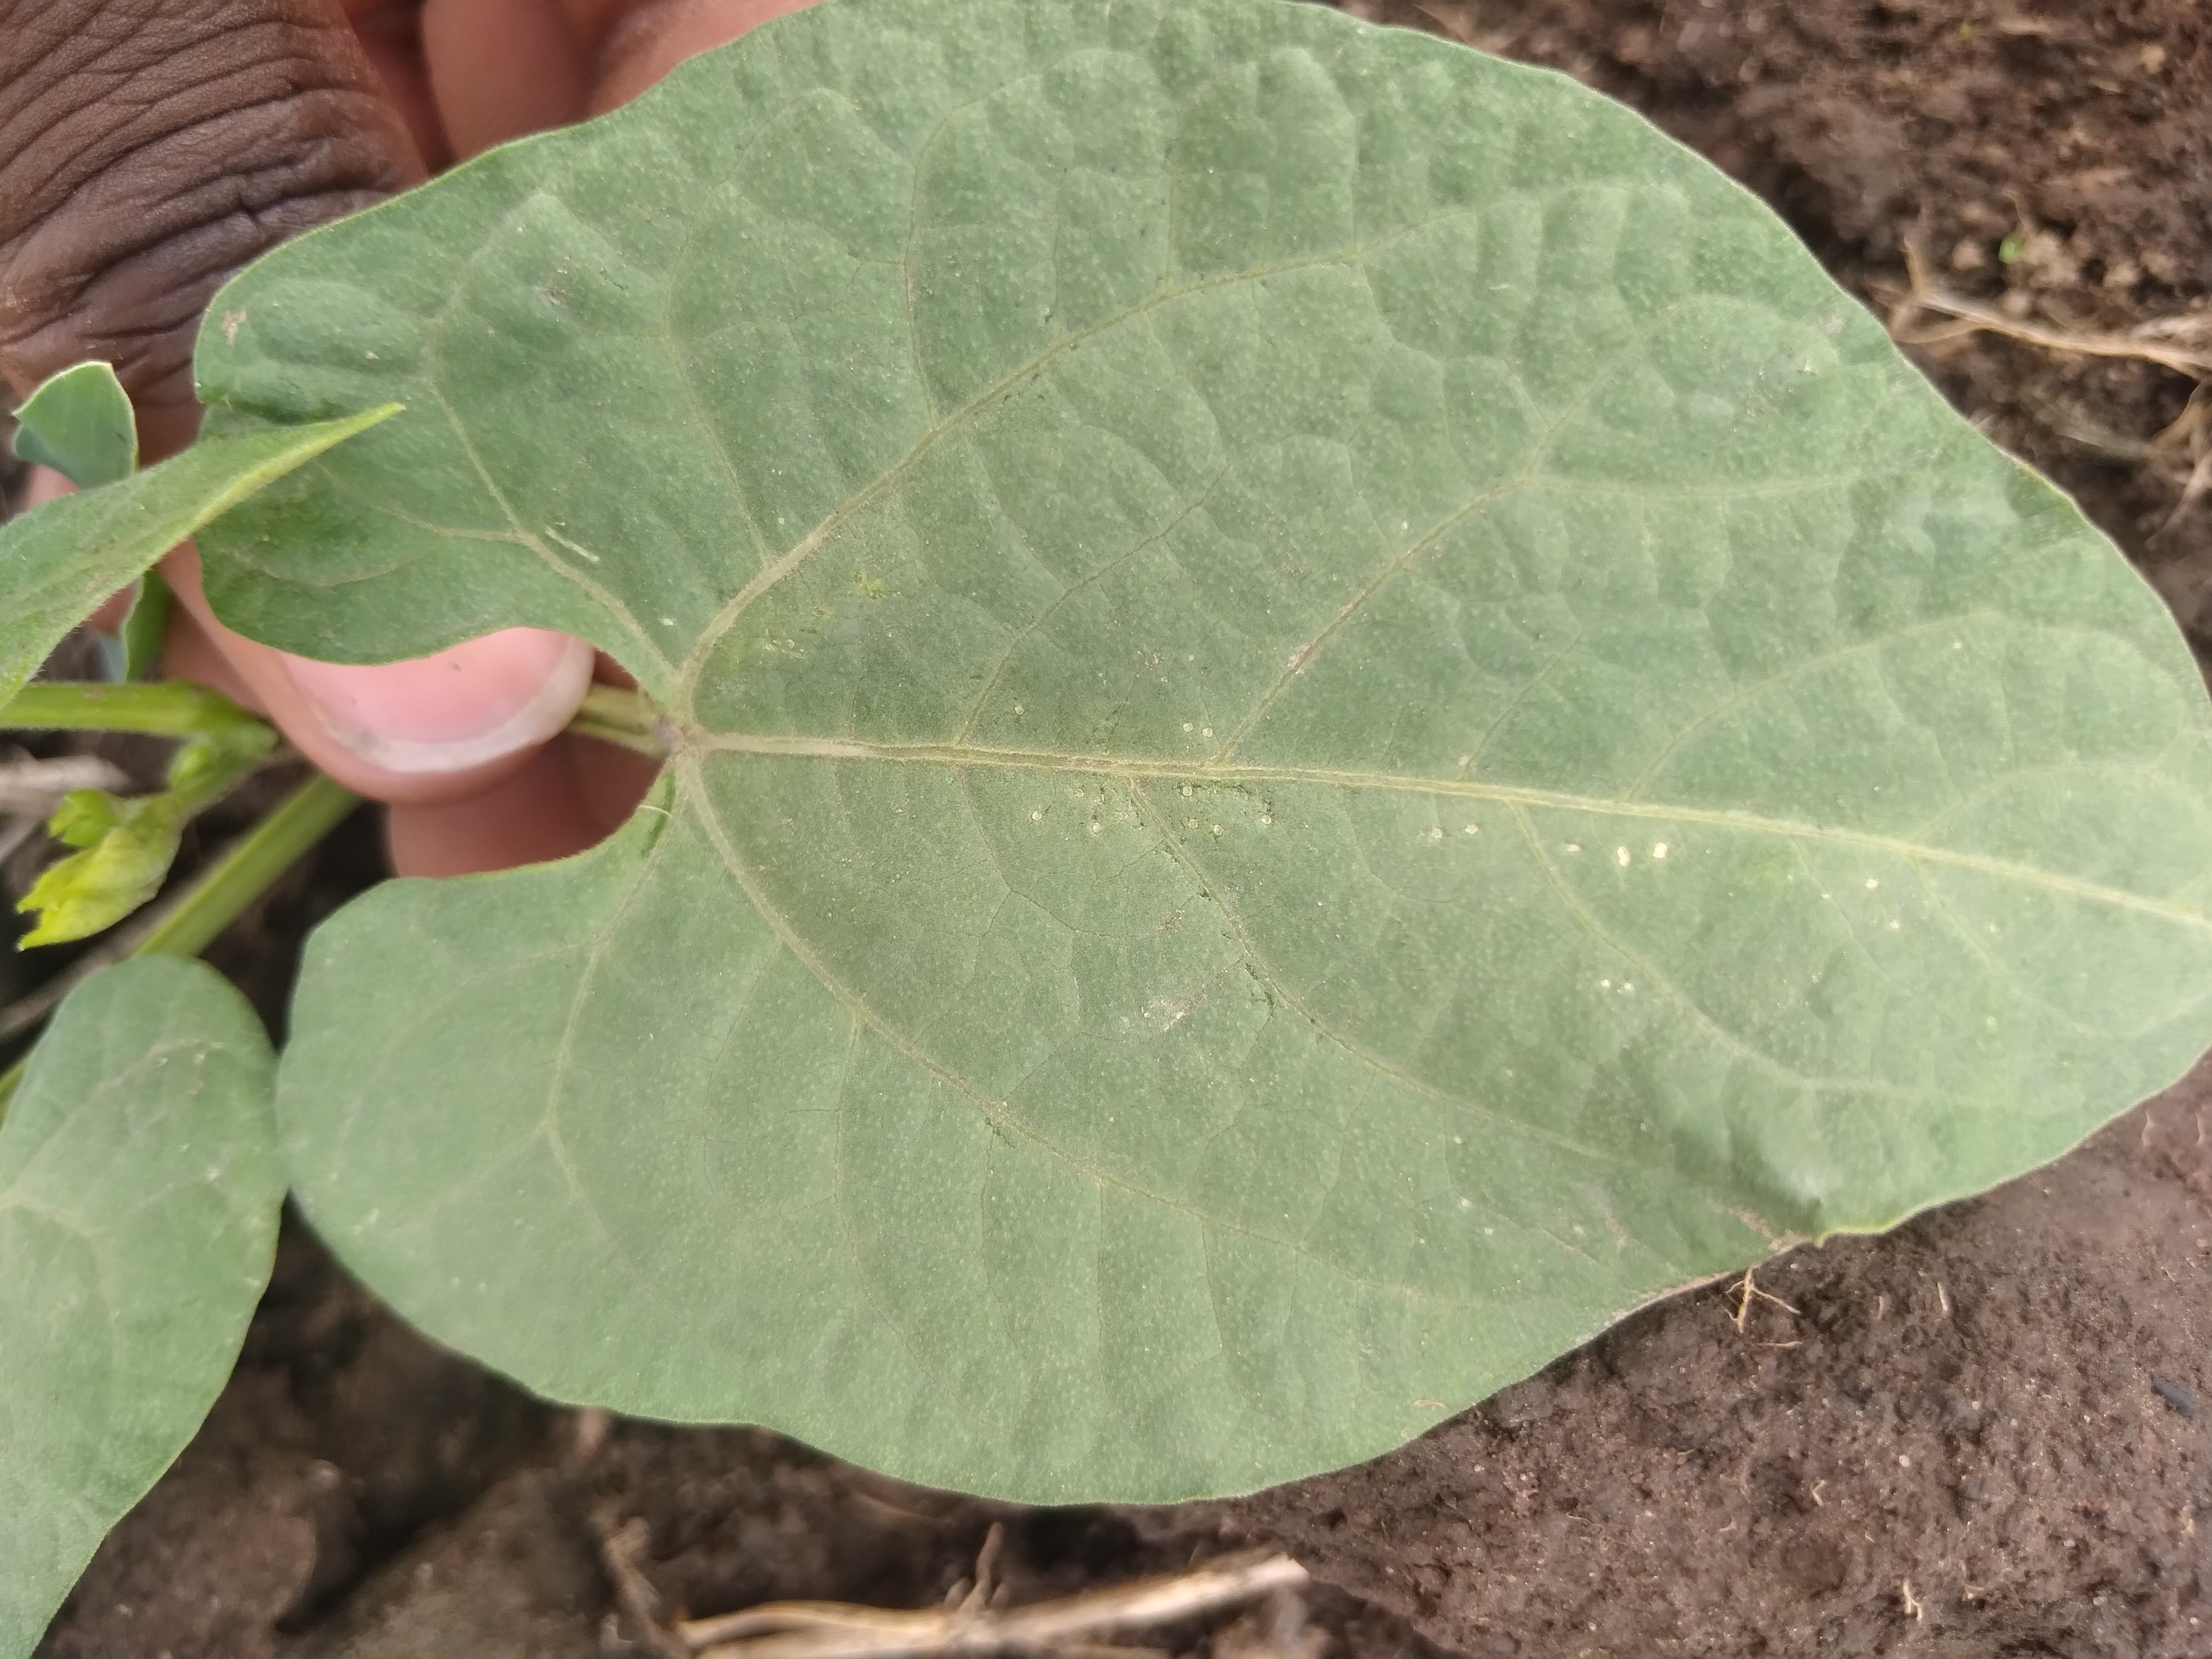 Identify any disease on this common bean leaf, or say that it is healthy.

healthy
